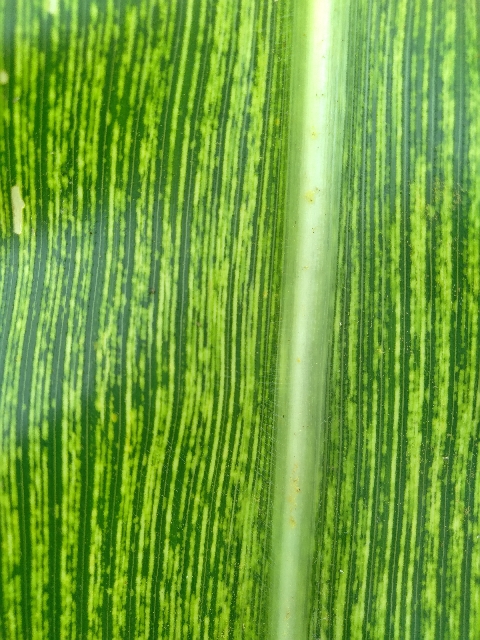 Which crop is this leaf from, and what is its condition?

maize, maize streak virus
